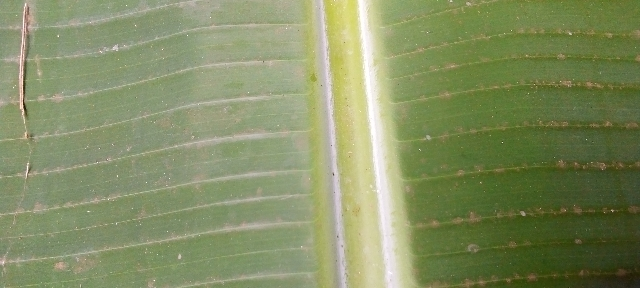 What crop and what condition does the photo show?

banana, healthy
